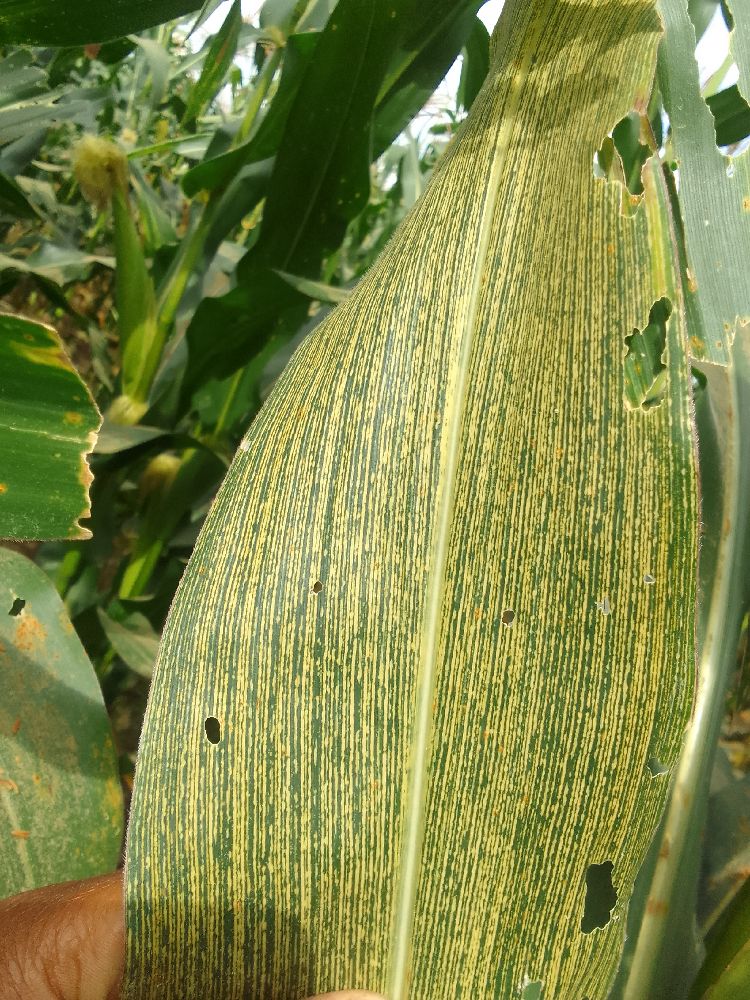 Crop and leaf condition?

maize, maize streak virus
